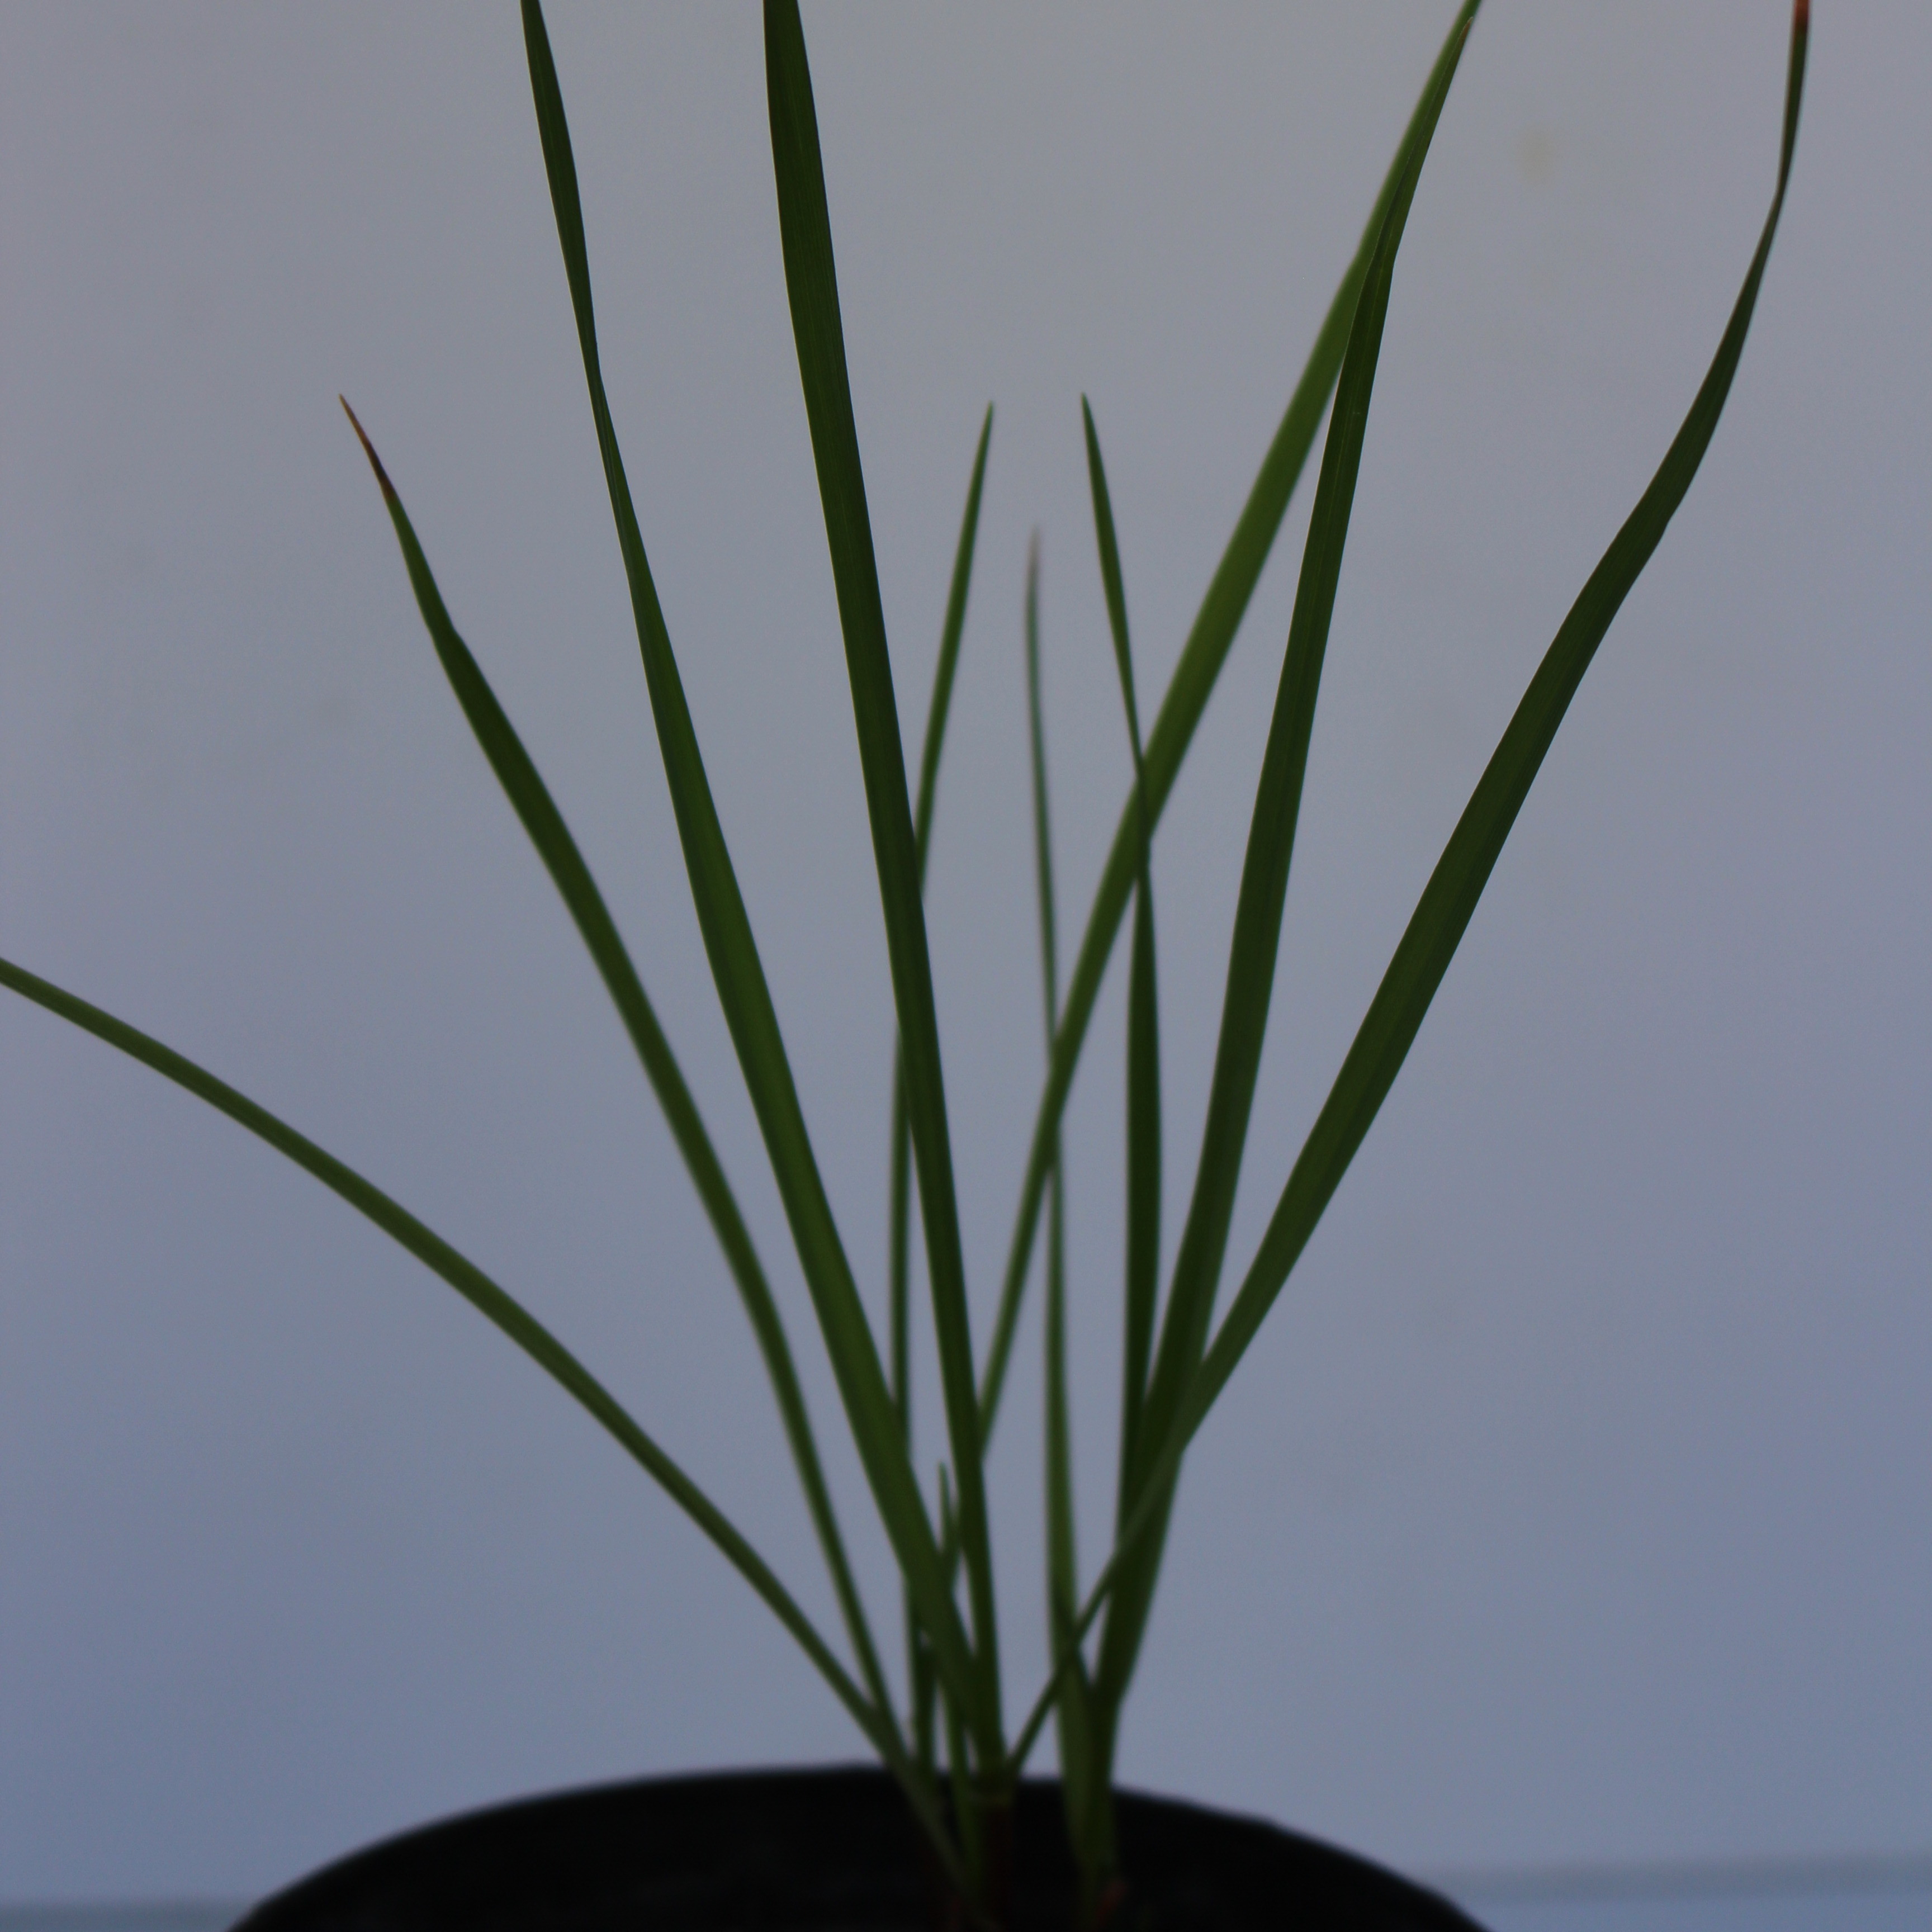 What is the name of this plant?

Lolium multiflorum
